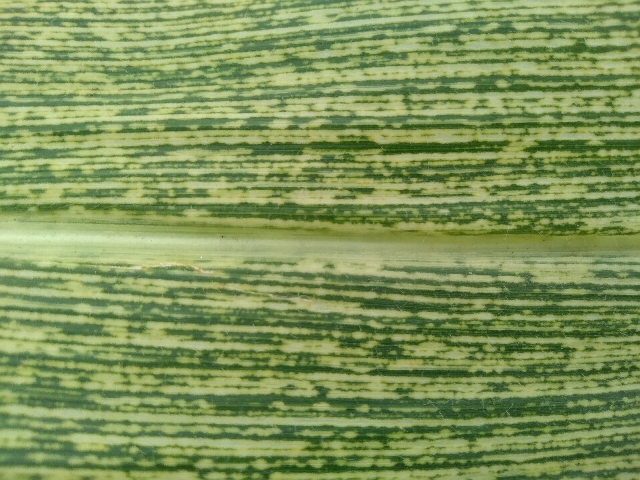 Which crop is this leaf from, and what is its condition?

maize, maize streak virus
